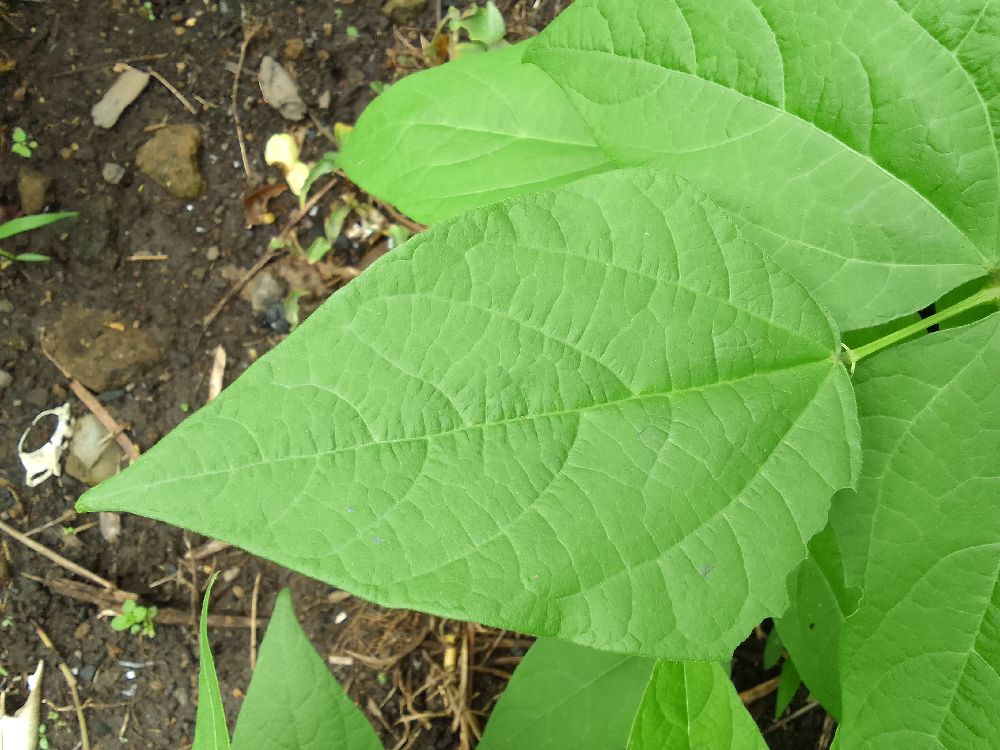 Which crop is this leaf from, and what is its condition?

common bean, healthy
